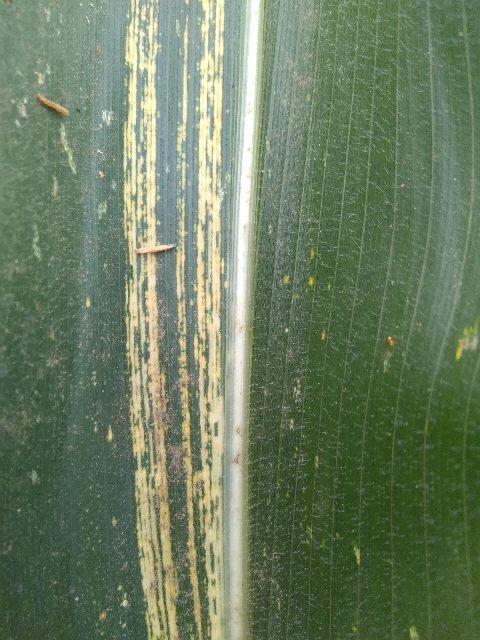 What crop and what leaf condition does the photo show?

maize, maize streak virus
